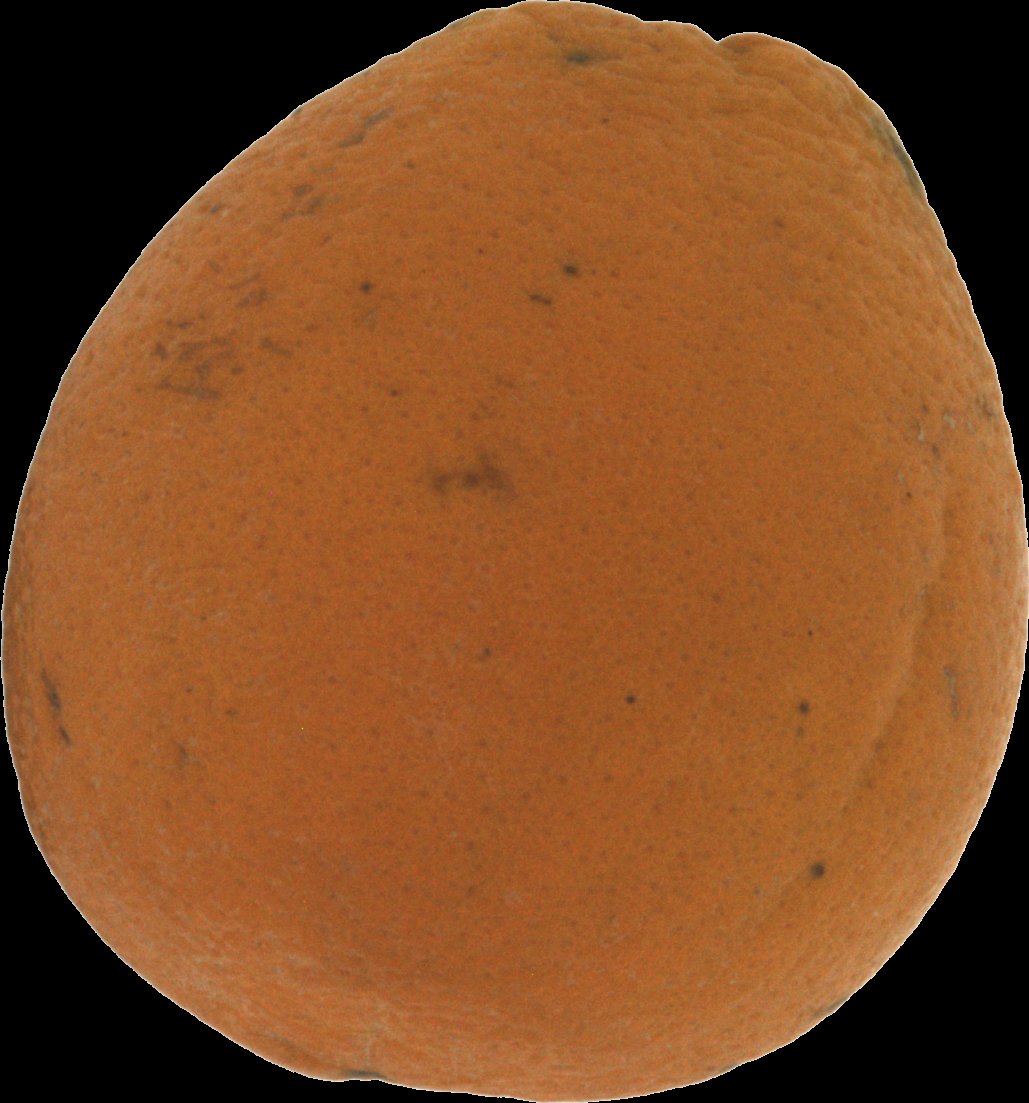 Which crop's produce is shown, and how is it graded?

orange, bad
